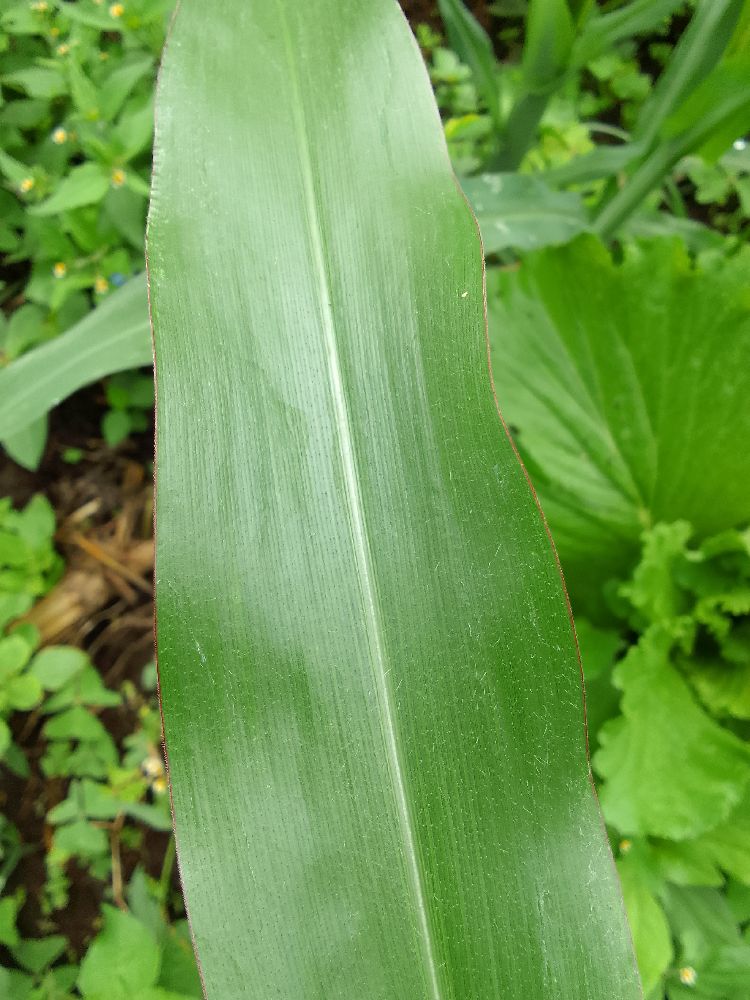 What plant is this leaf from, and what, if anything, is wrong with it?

common bean, healthy
